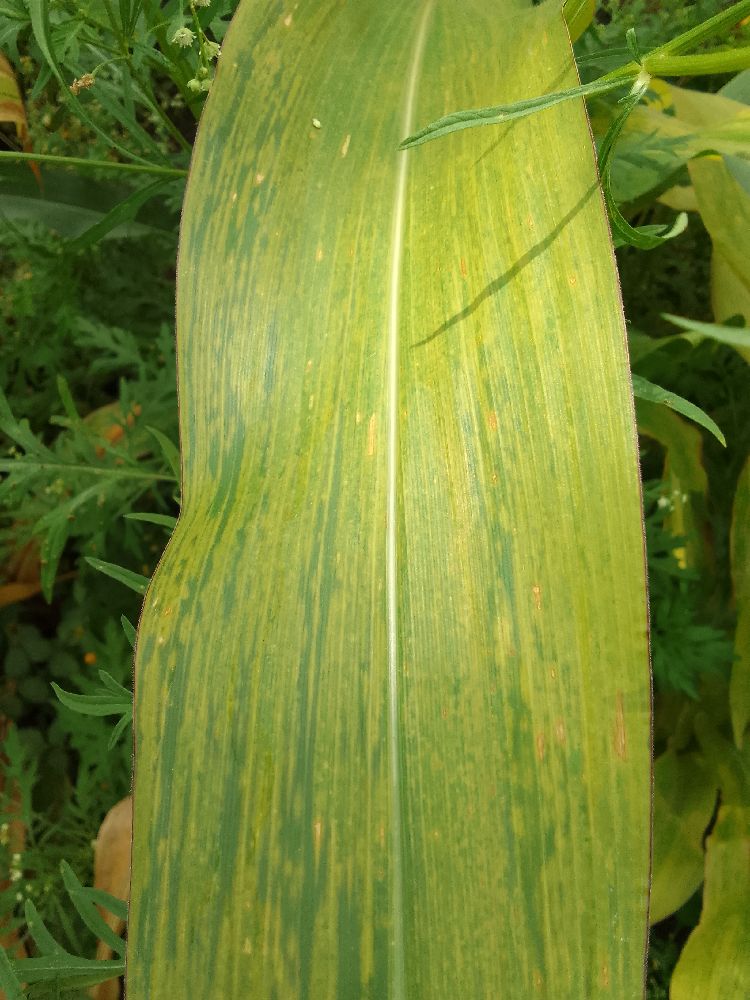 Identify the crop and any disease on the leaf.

maize, maize lethal necrosis
